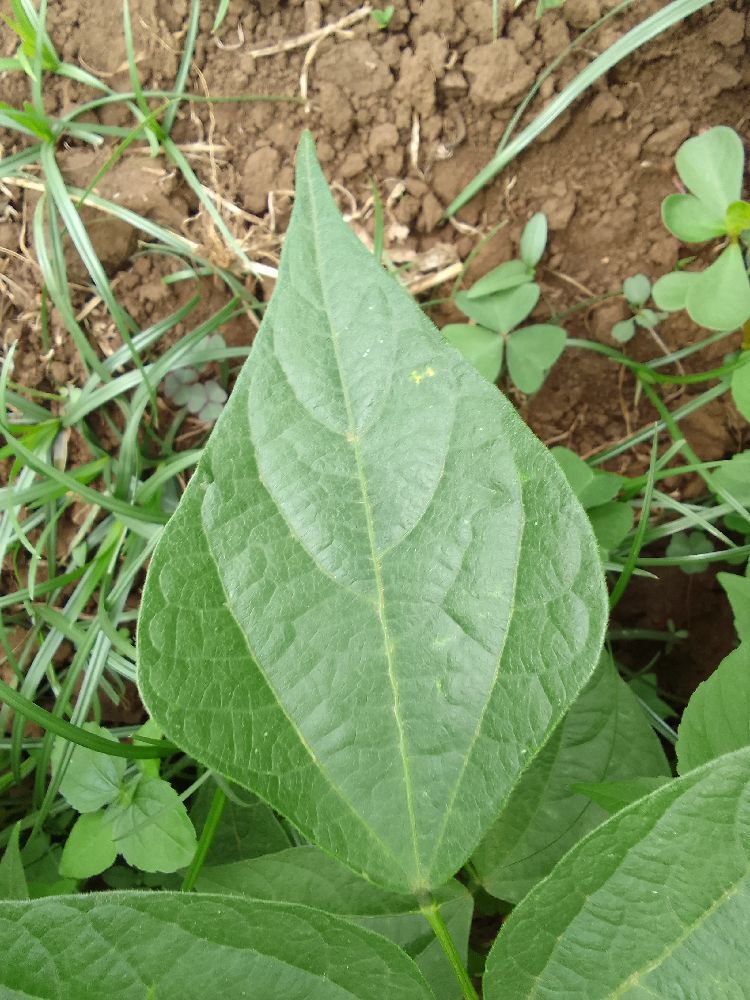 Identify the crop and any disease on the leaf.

common bean, healthy
